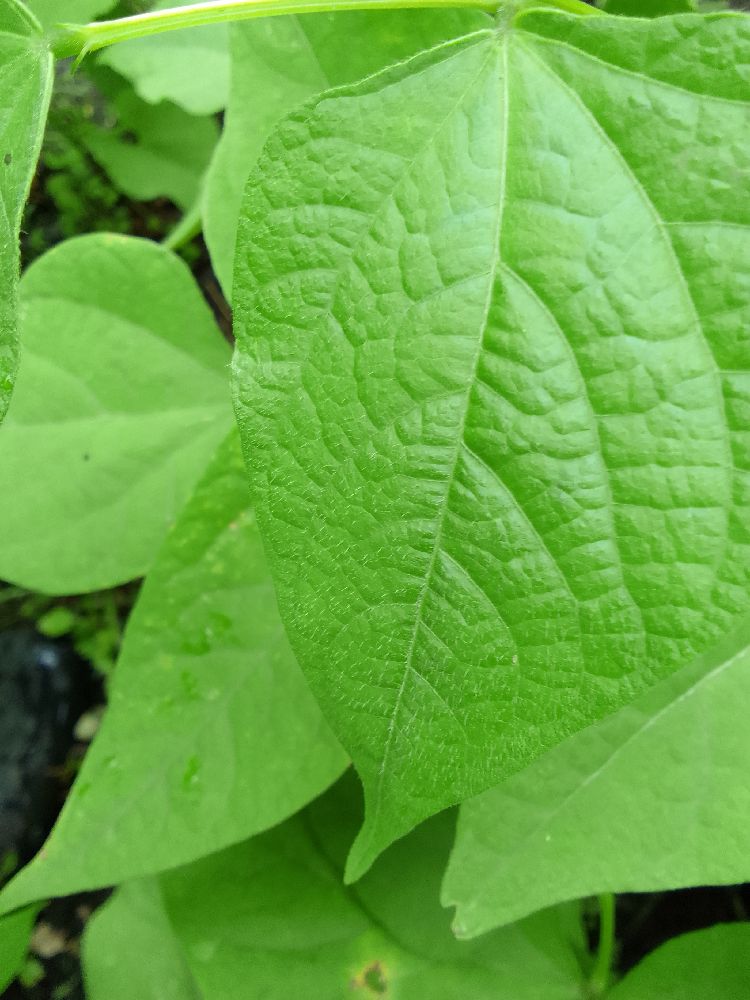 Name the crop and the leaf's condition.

common bean, healthy
